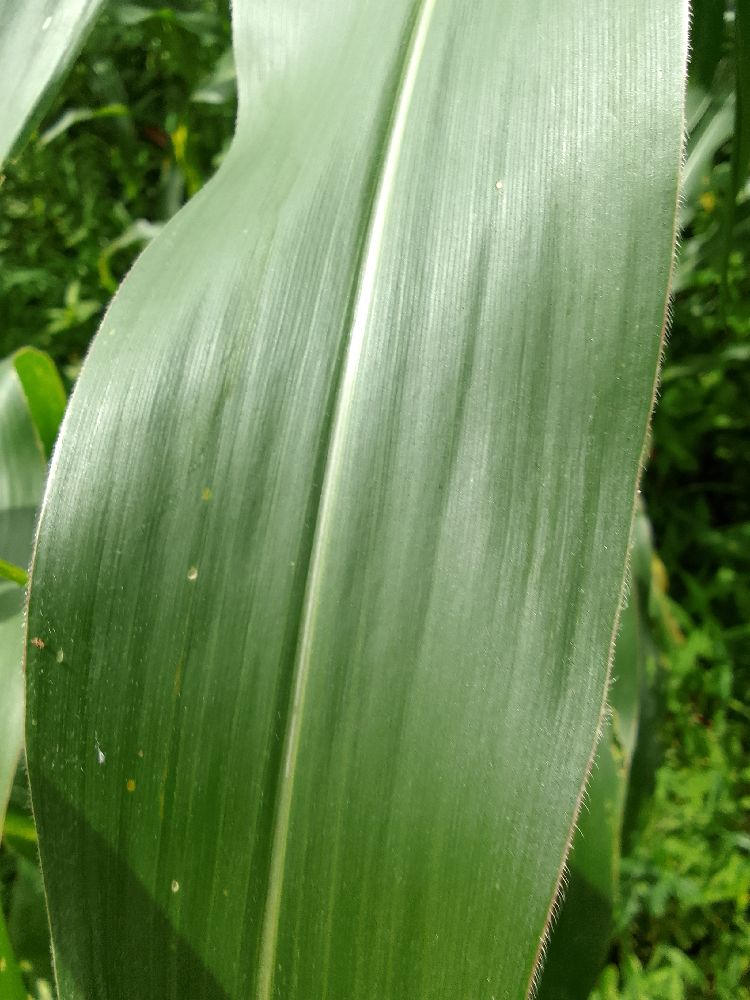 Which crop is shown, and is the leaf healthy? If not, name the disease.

maize, healthy
